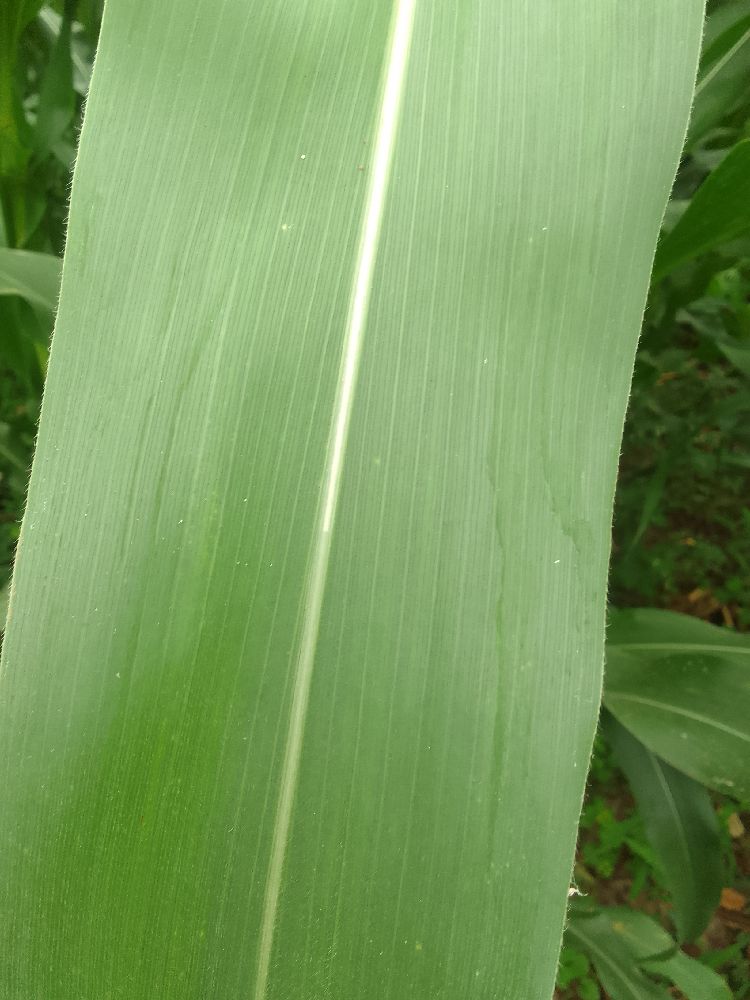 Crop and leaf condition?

maize, healthy
